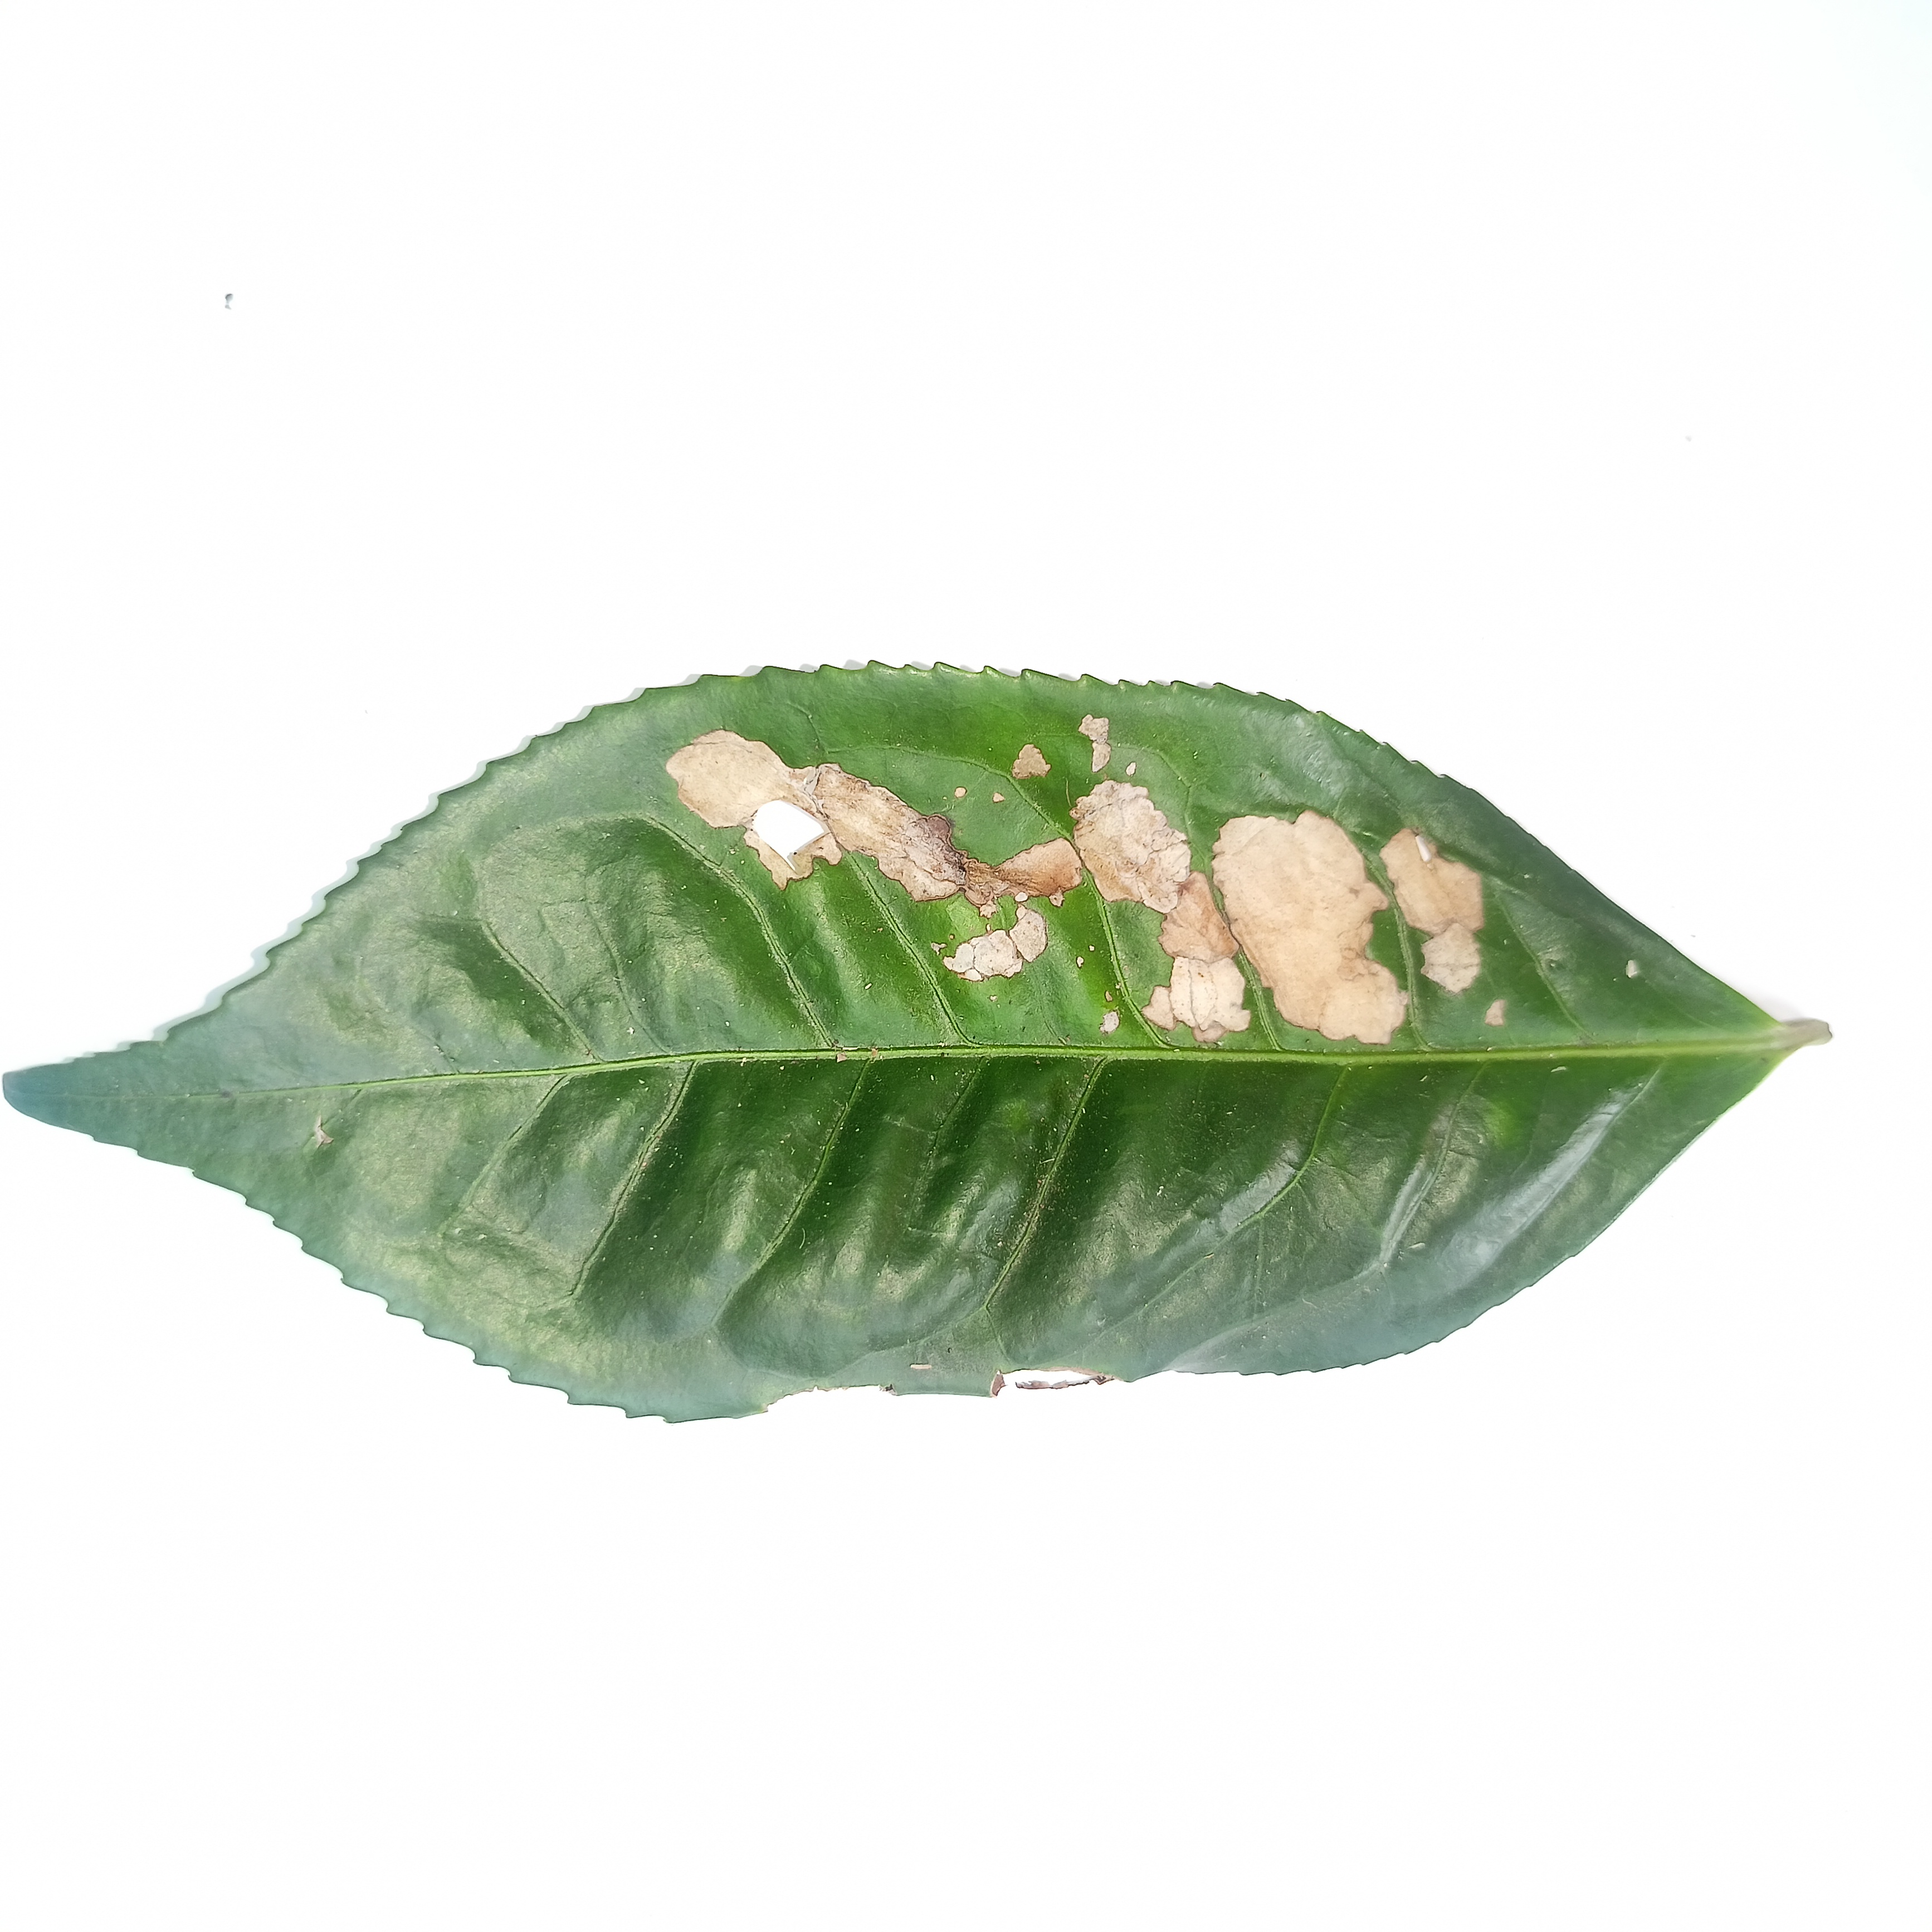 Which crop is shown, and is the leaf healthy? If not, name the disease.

tea, brown blight
